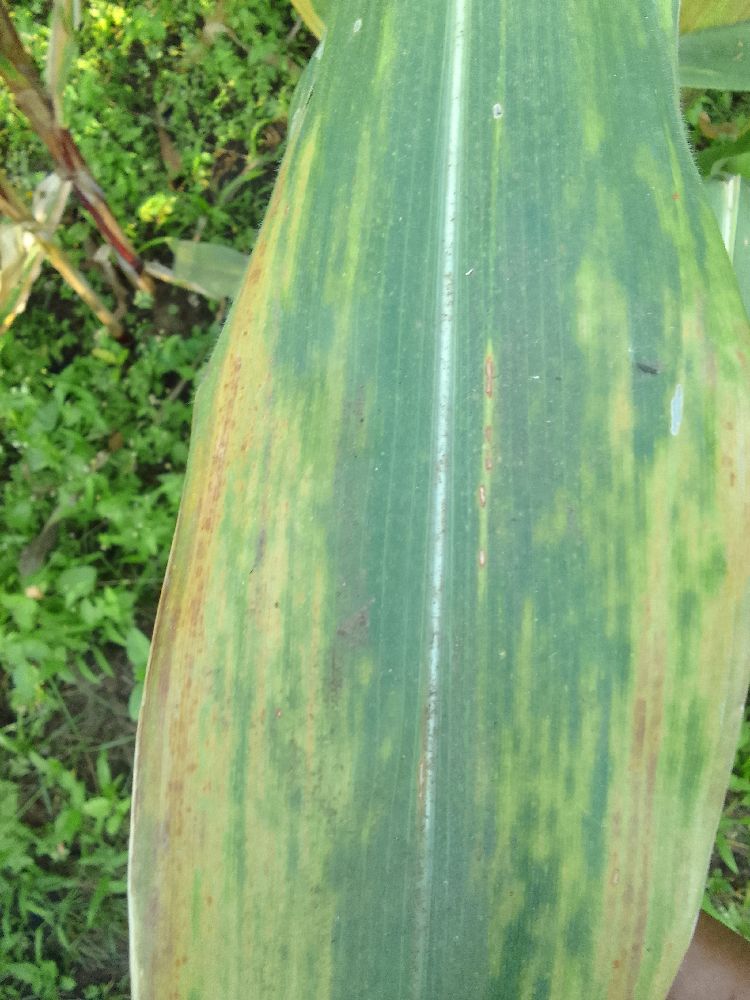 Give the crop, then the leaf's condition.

maize, maize lethal necrosis
